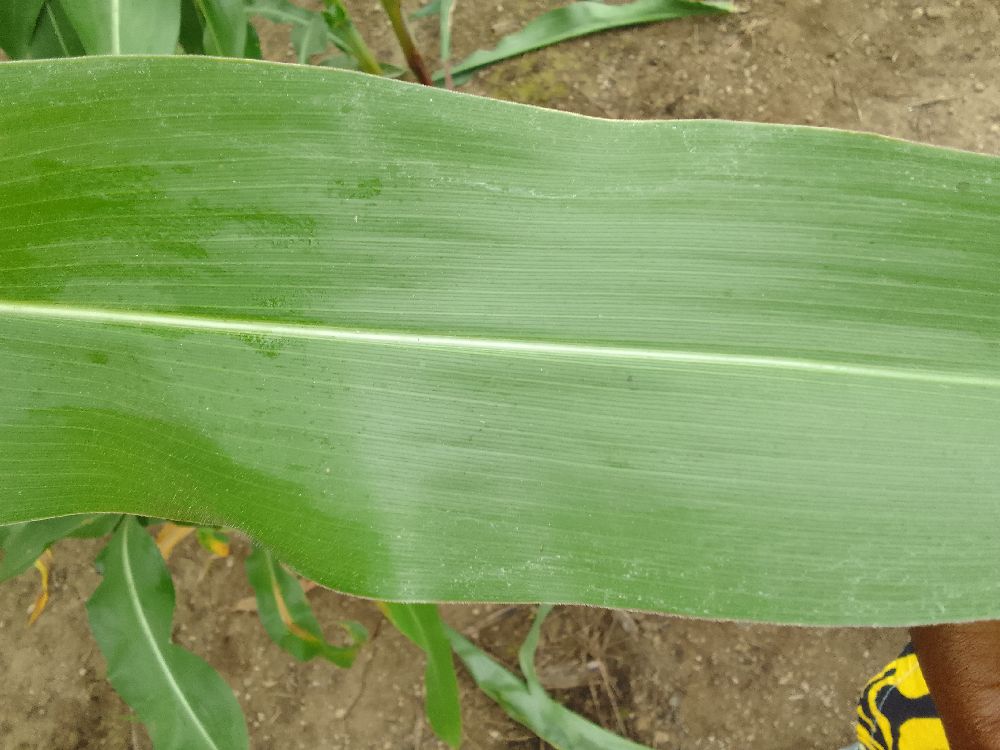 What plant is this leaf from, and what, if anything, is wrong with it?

maize, healthy
